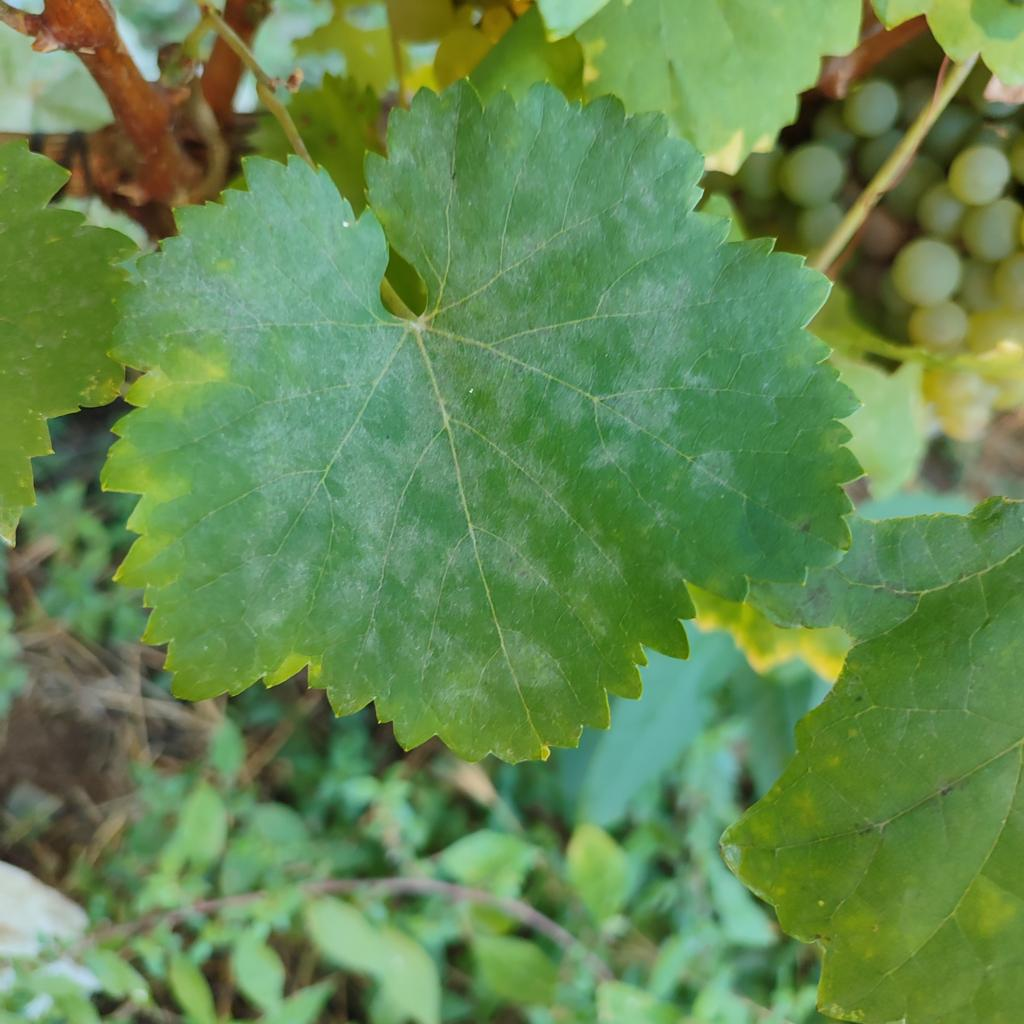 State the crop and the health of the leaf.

grapevine, powdery mildew
